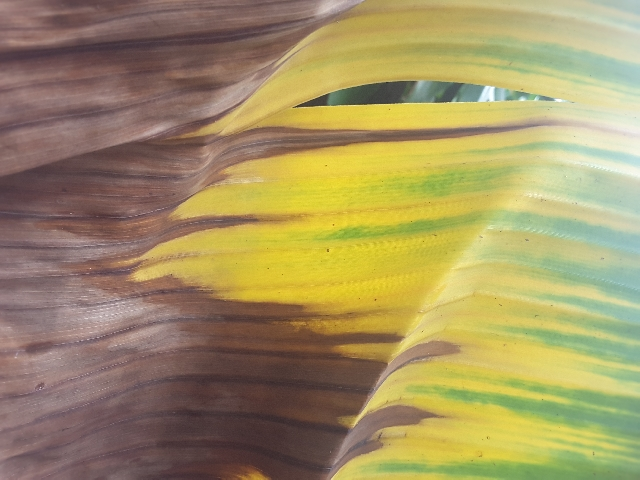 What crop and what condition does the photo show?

banana, fusarium wilt race 1
